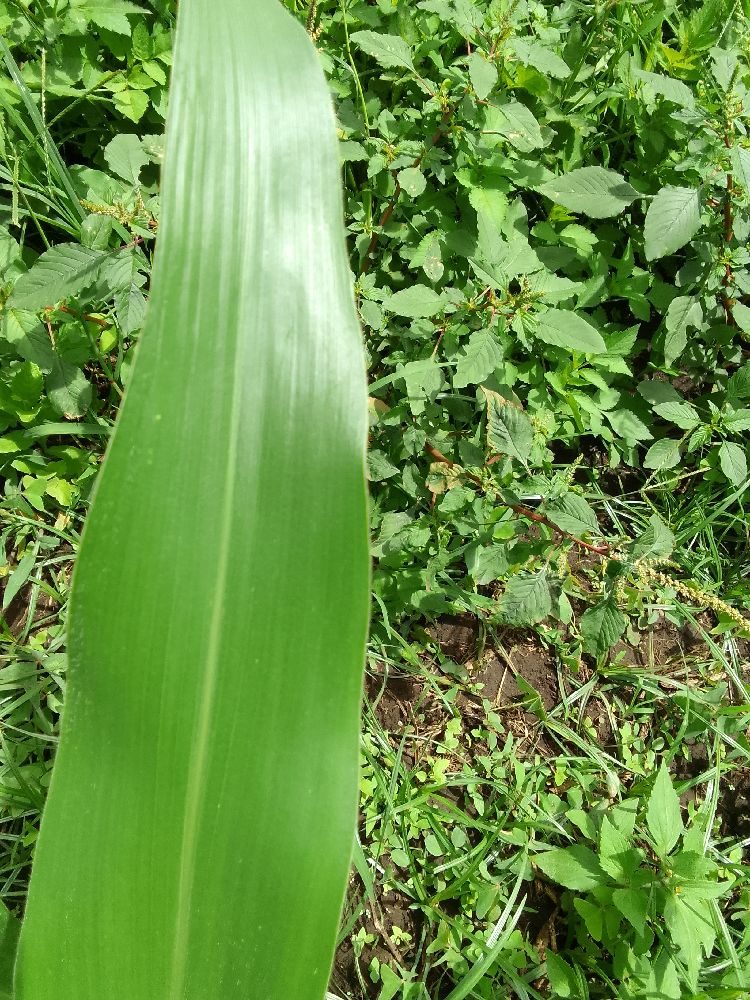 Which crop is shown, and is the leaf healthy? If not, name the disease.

maize, healthy
